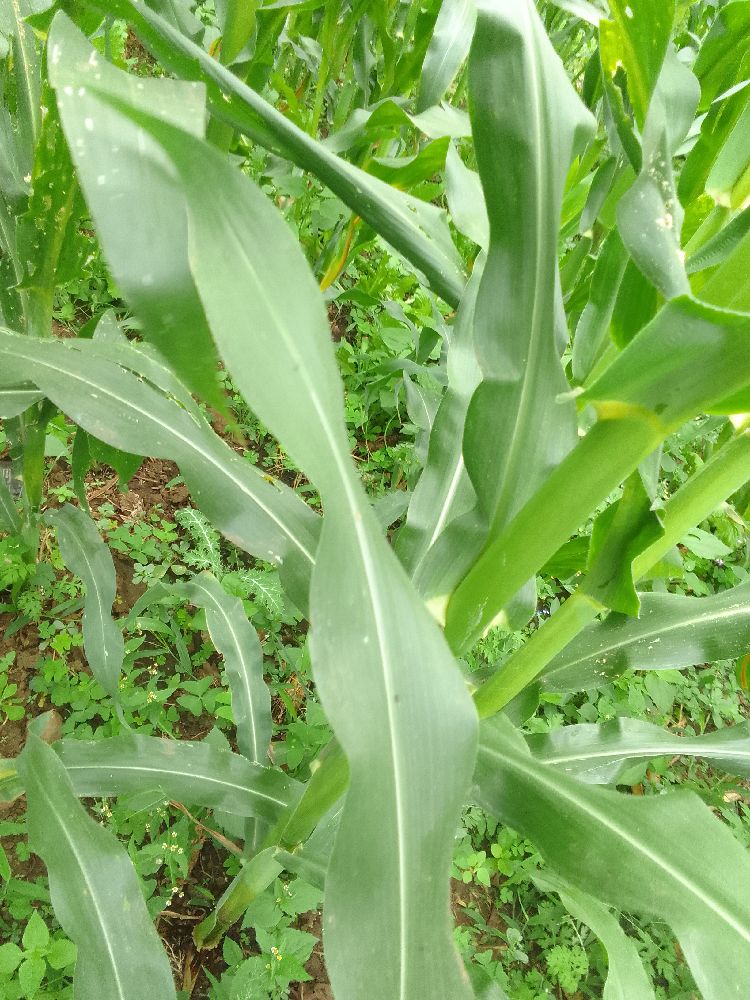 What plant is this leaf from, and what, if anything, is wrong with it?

maize, healthy
